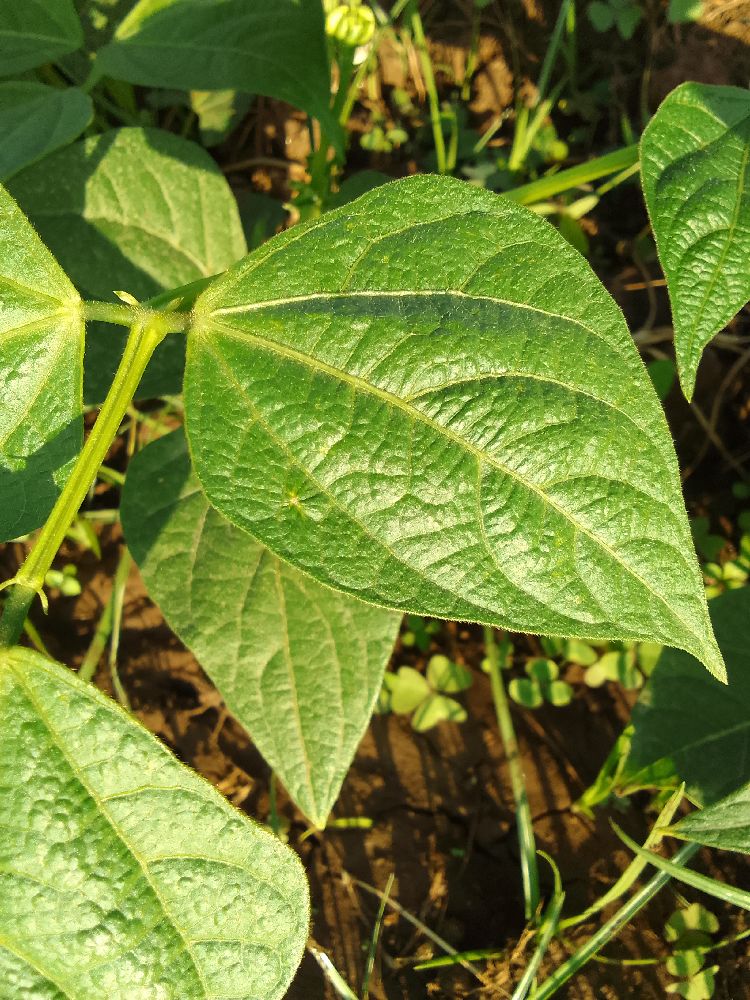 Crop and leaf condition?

common bean, healthy
